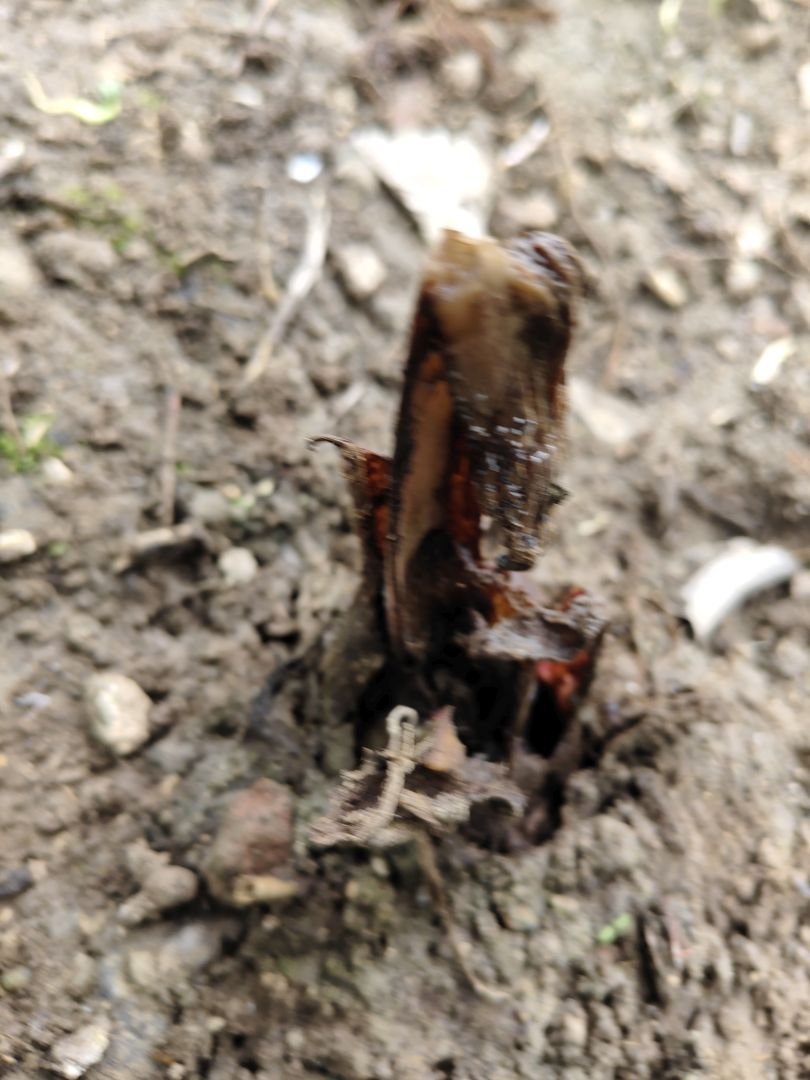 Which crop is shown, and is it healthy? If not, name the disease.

taro, root rot
